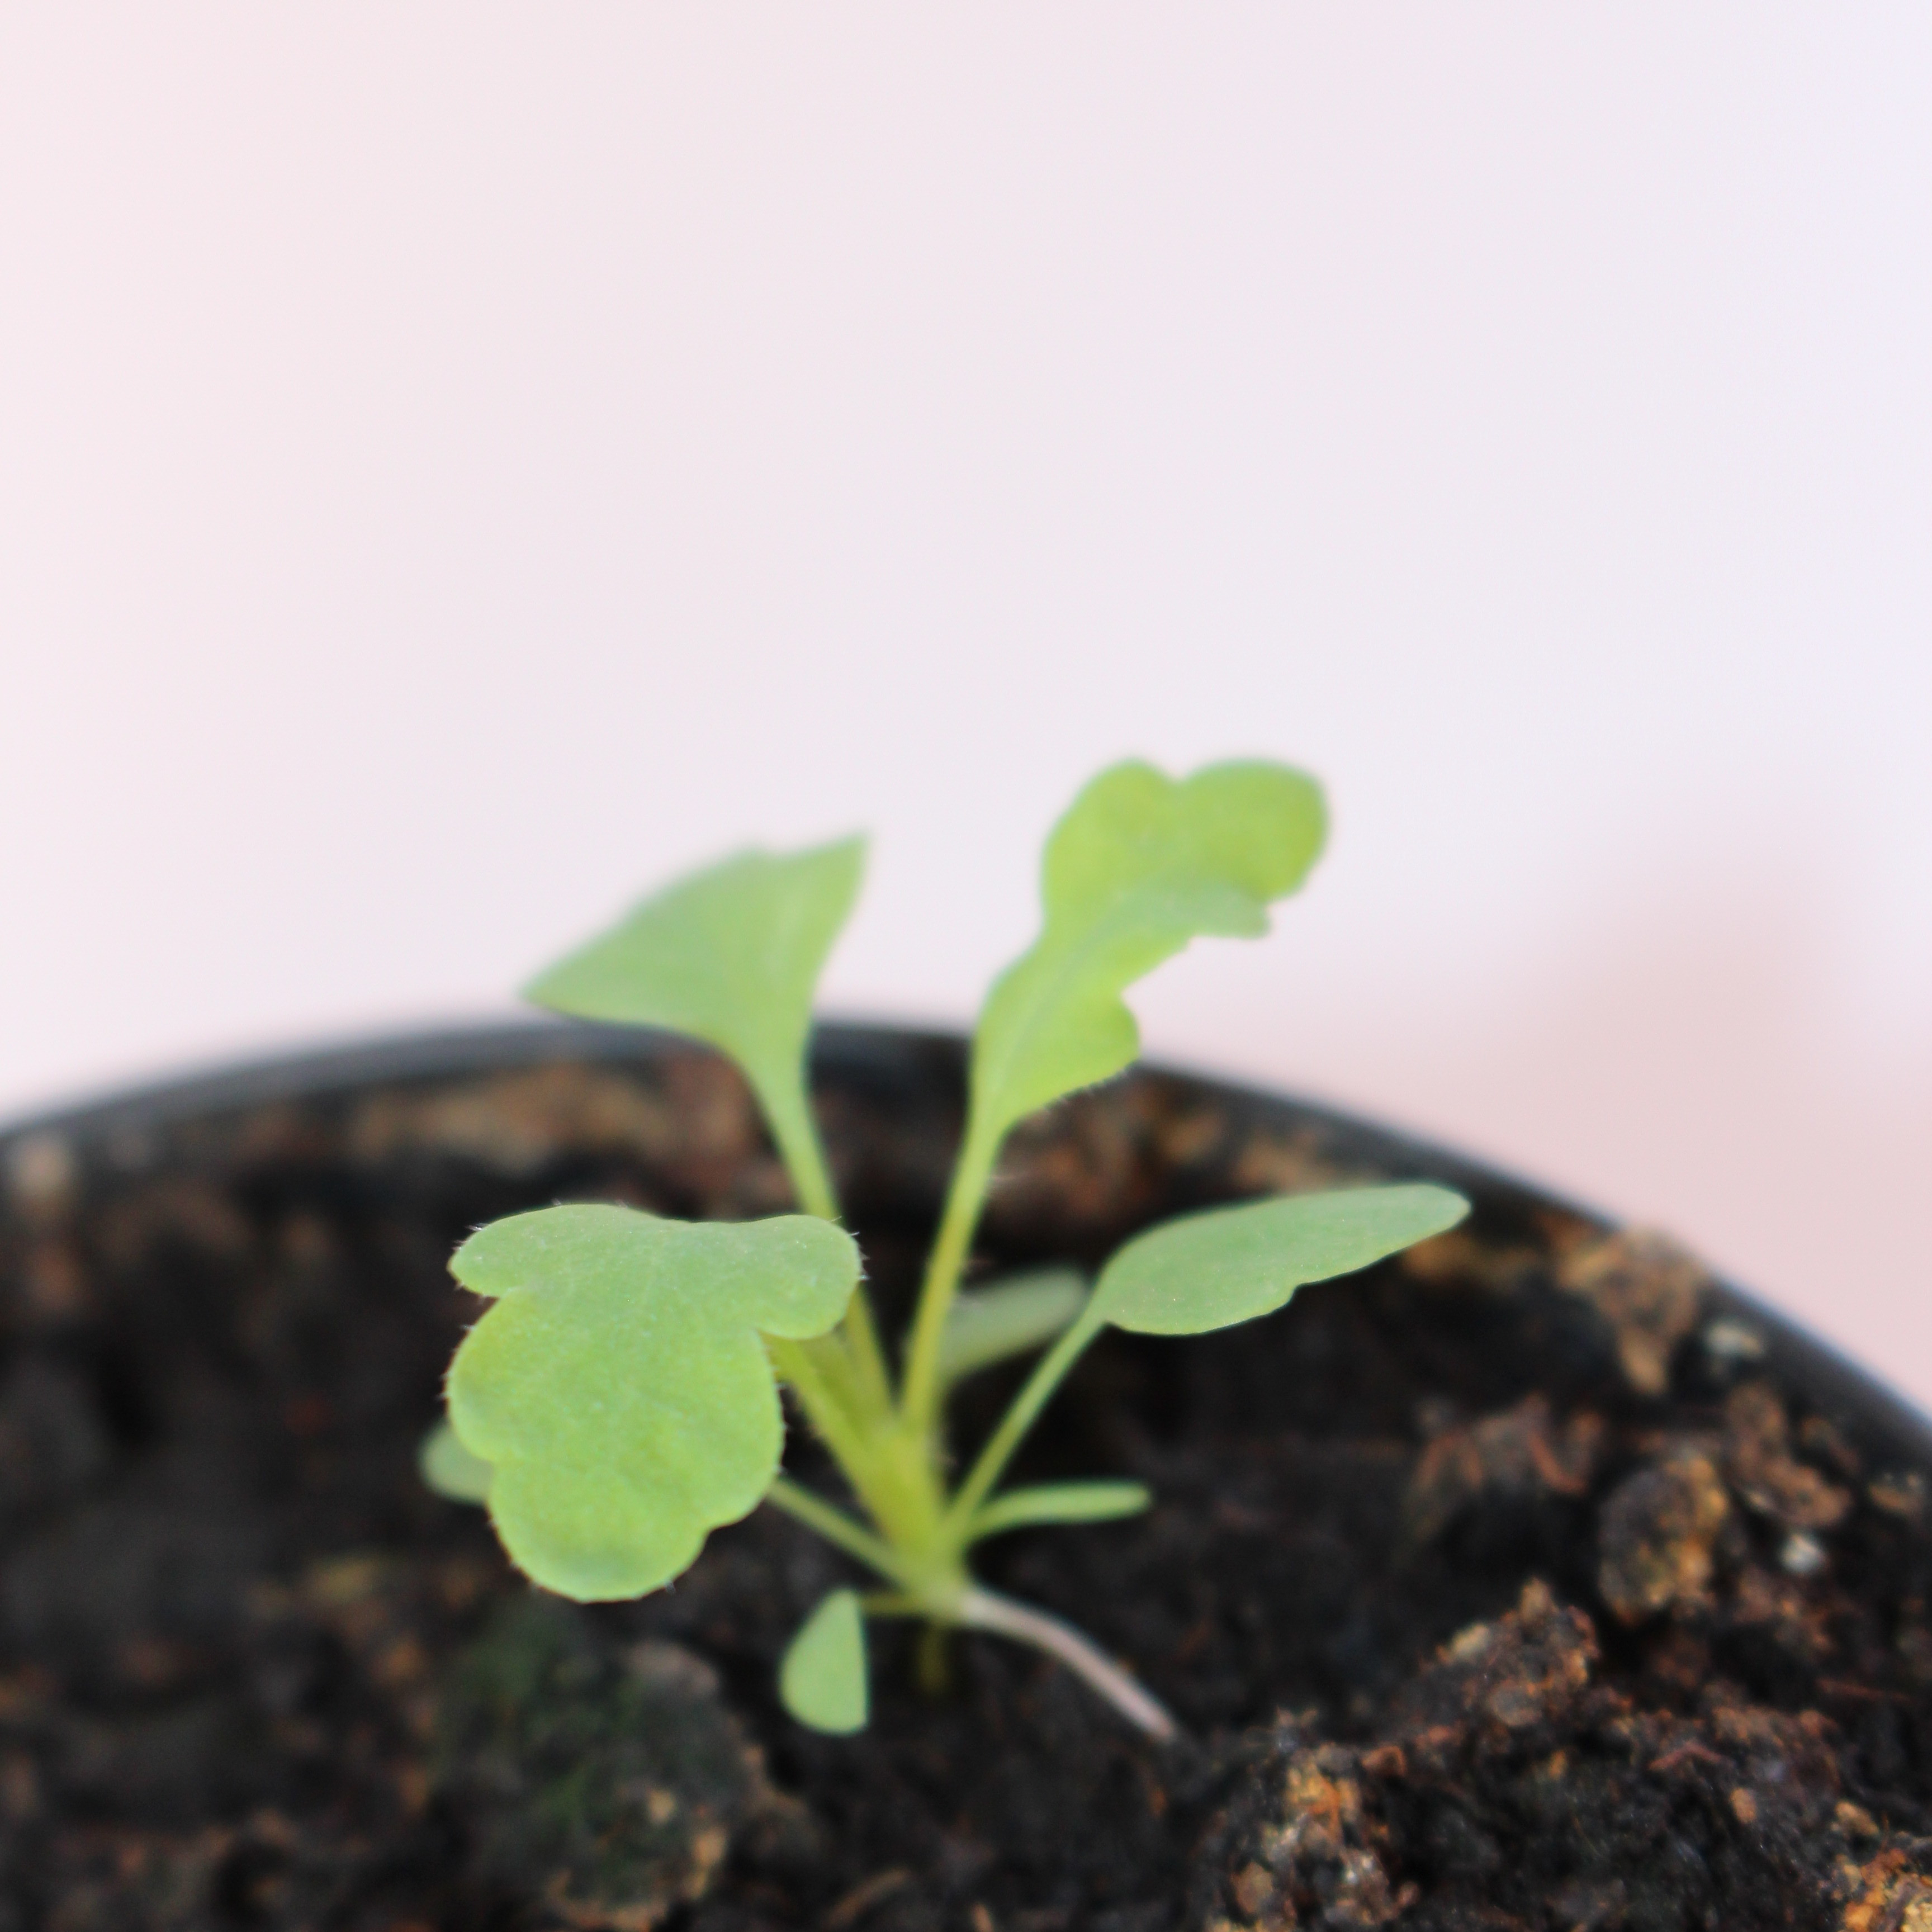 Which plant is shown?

Papaver rhoeas
